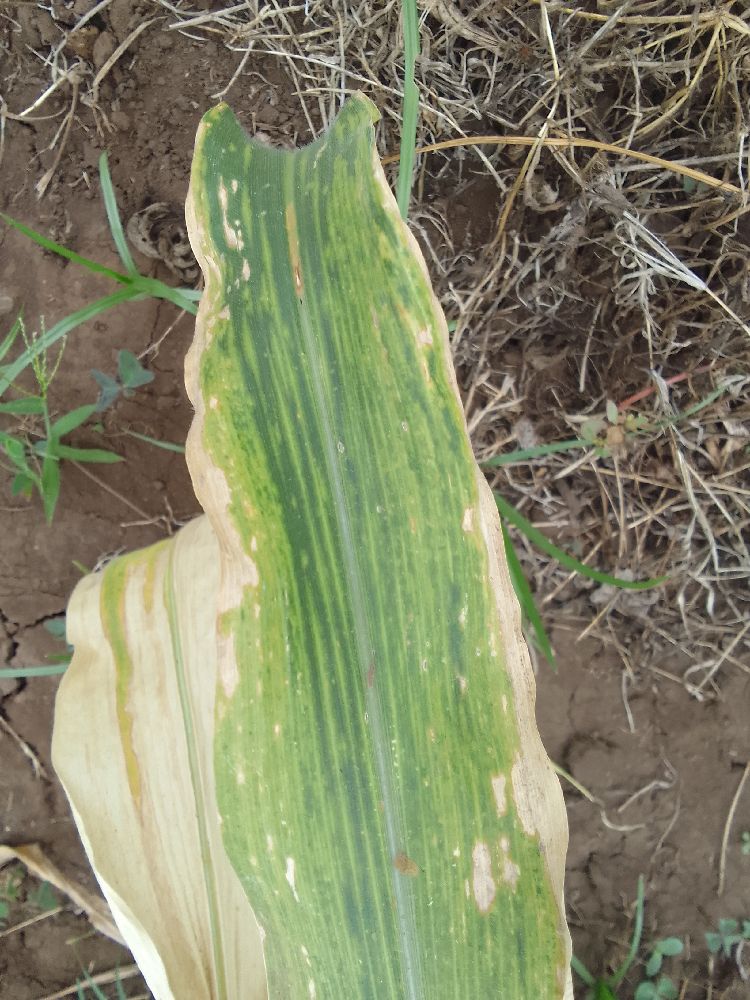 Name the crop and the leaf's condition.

maize, maize lethal necrosis
